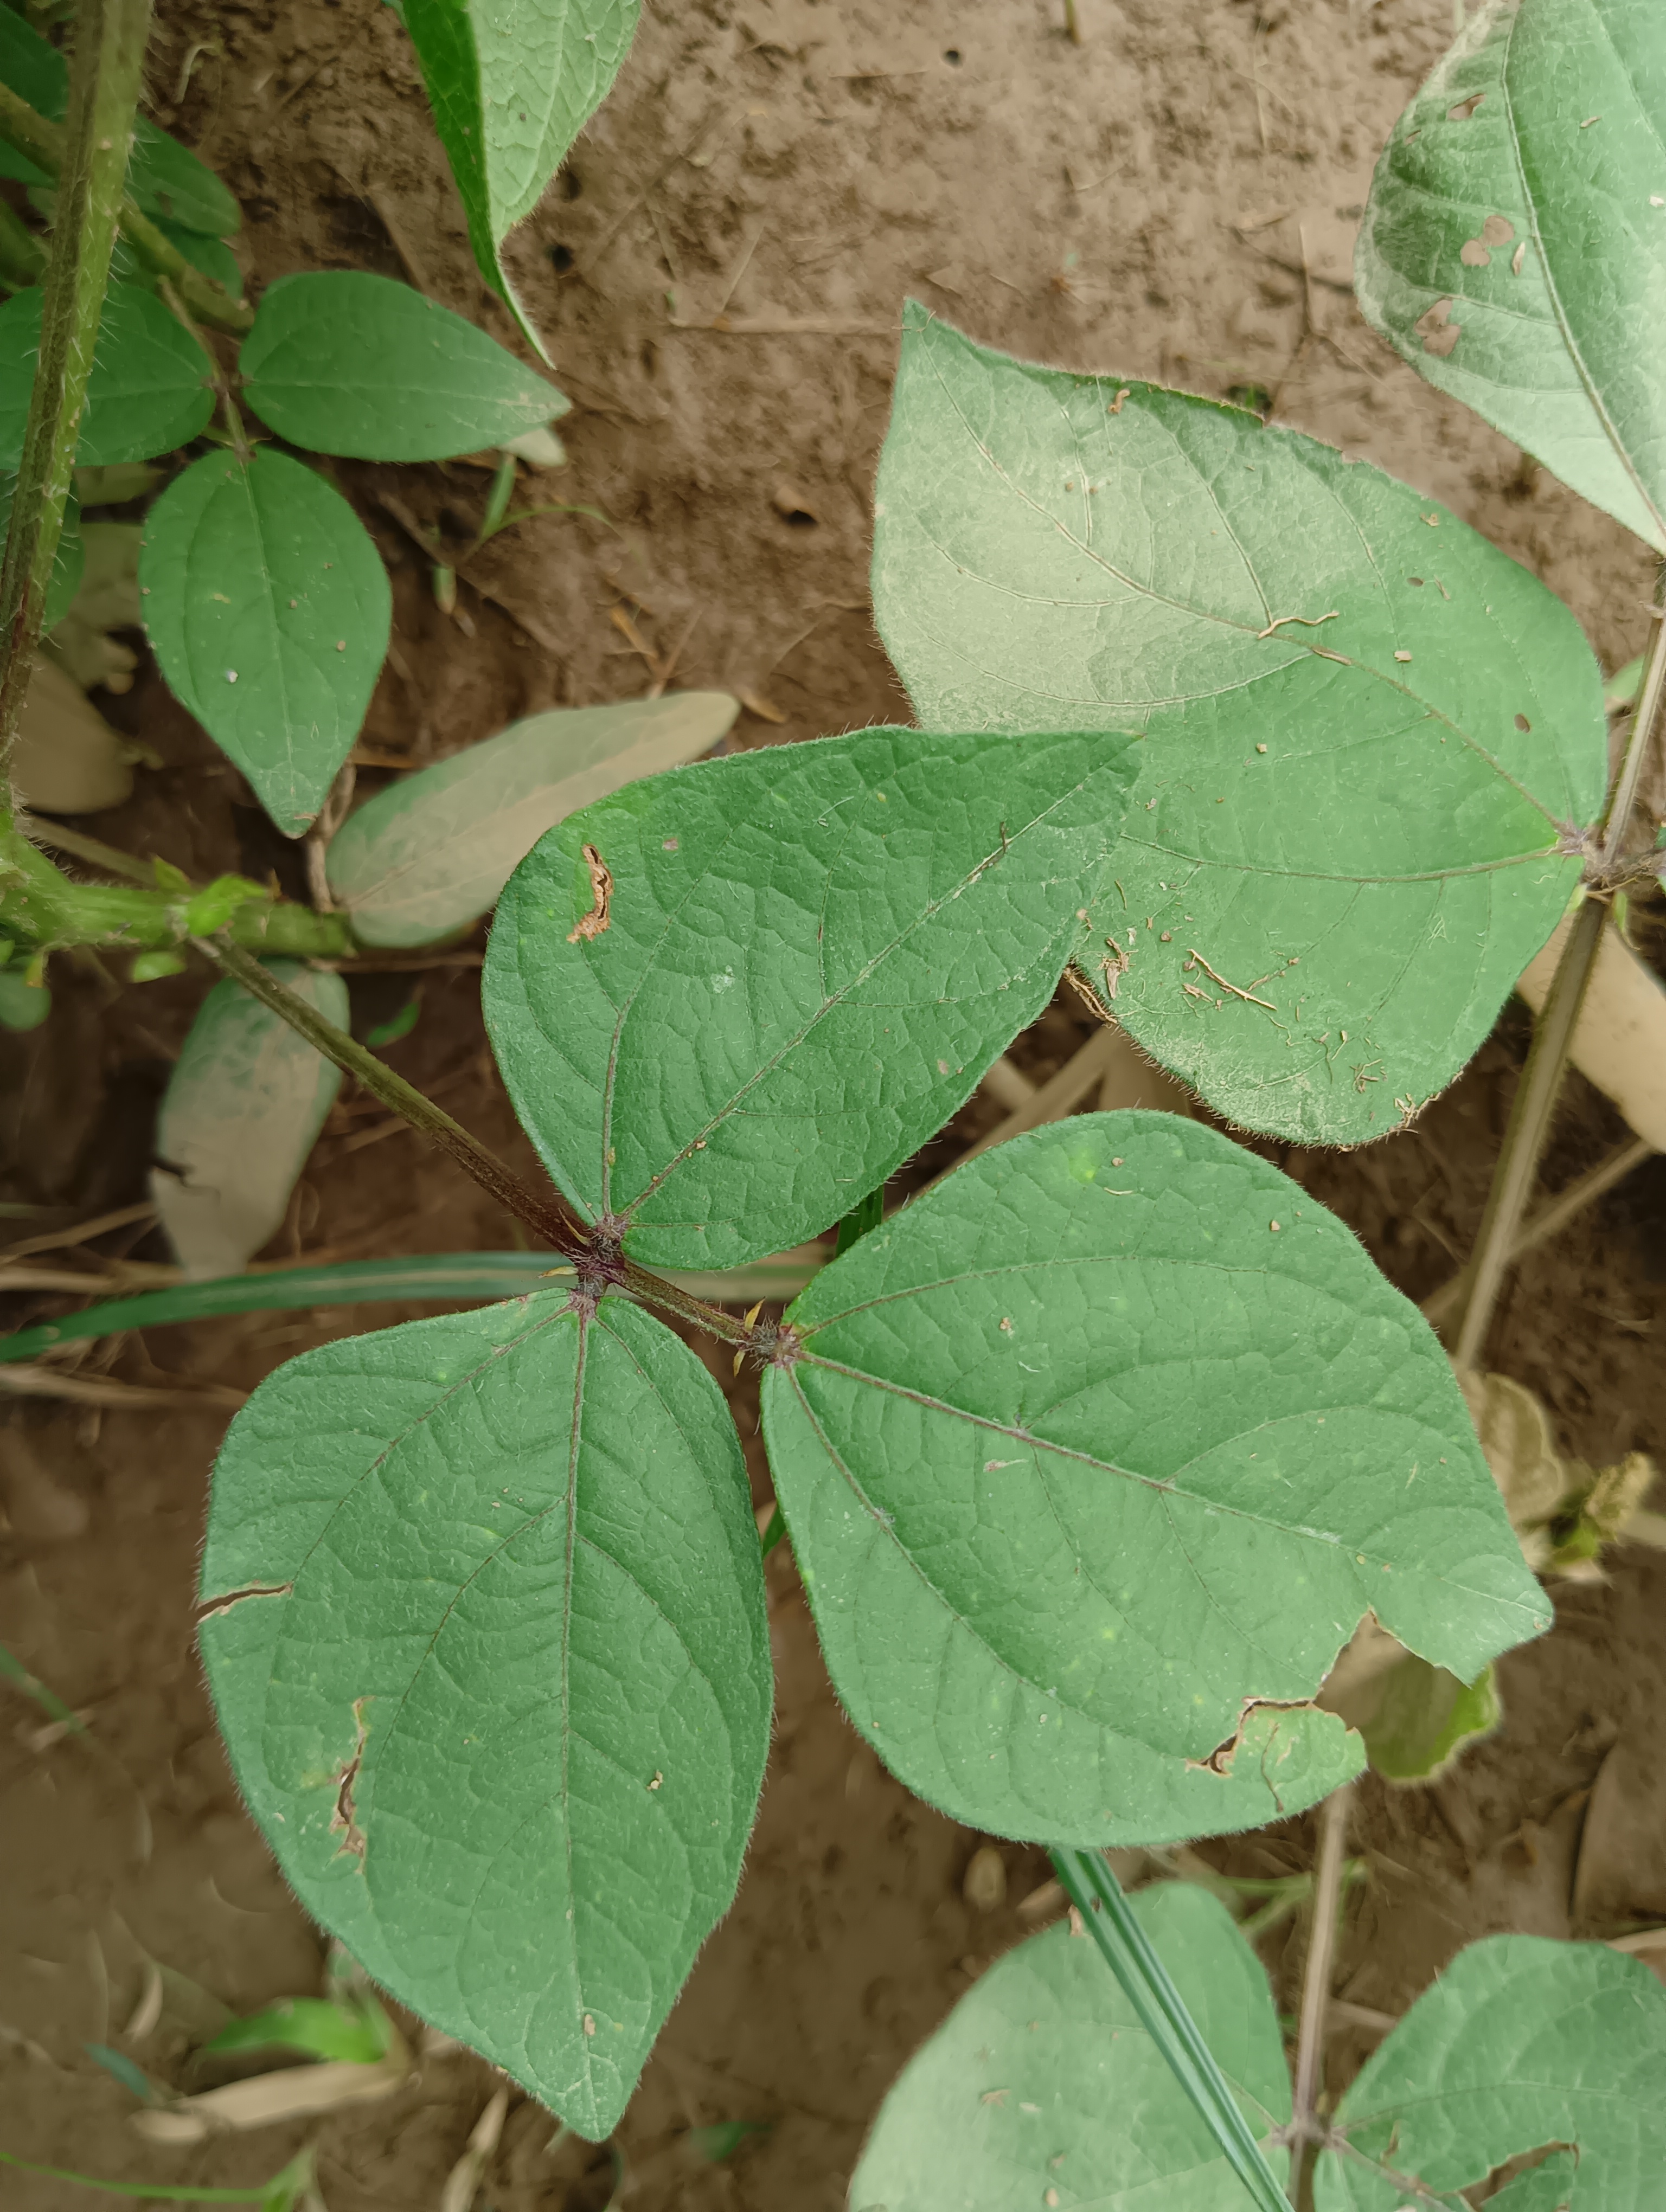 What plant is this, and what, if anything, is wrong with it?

mungbean, healthy
